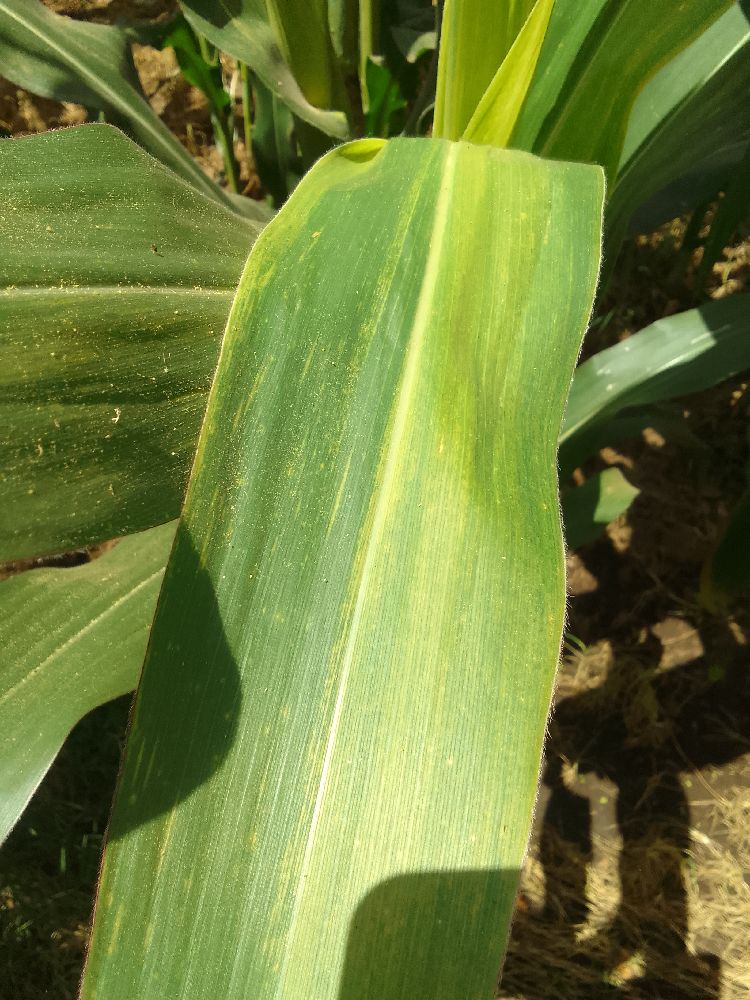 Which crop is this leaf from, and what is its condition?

maize, maize lethal necrosis
